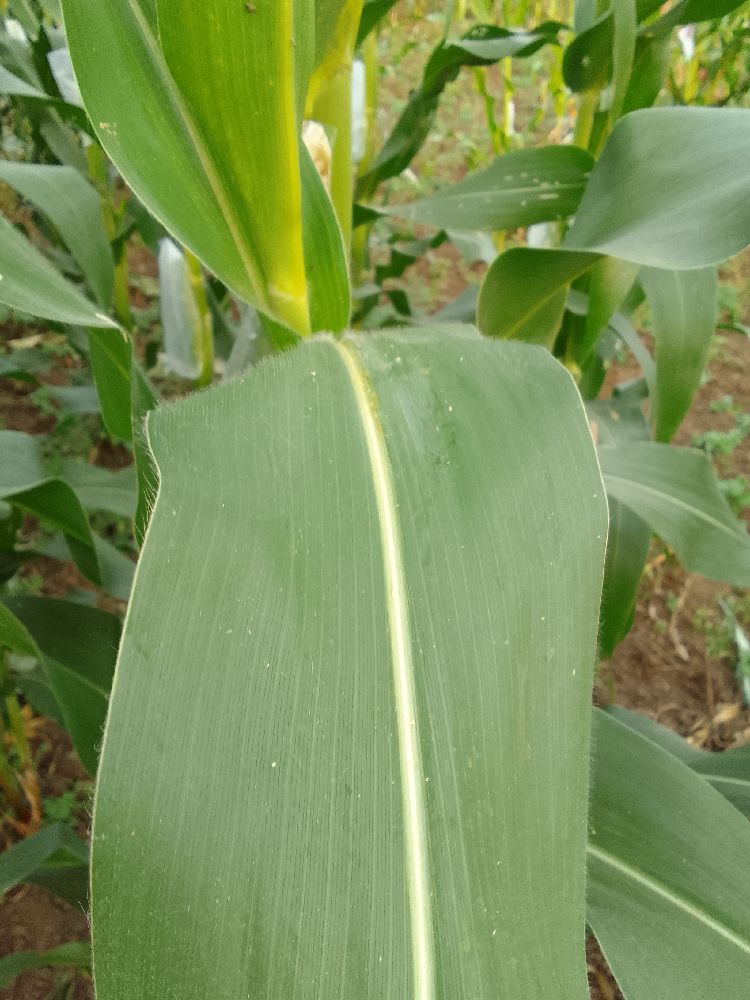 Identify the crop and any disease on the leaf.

maize, healthy
